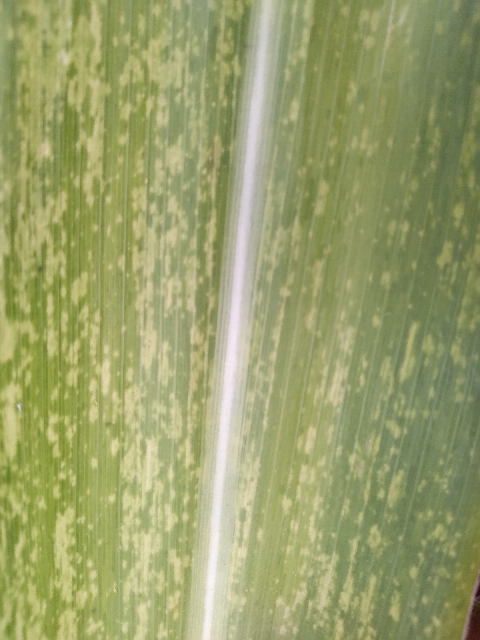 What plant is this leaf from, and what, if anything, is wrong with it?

maize, maize lethal necrosis
